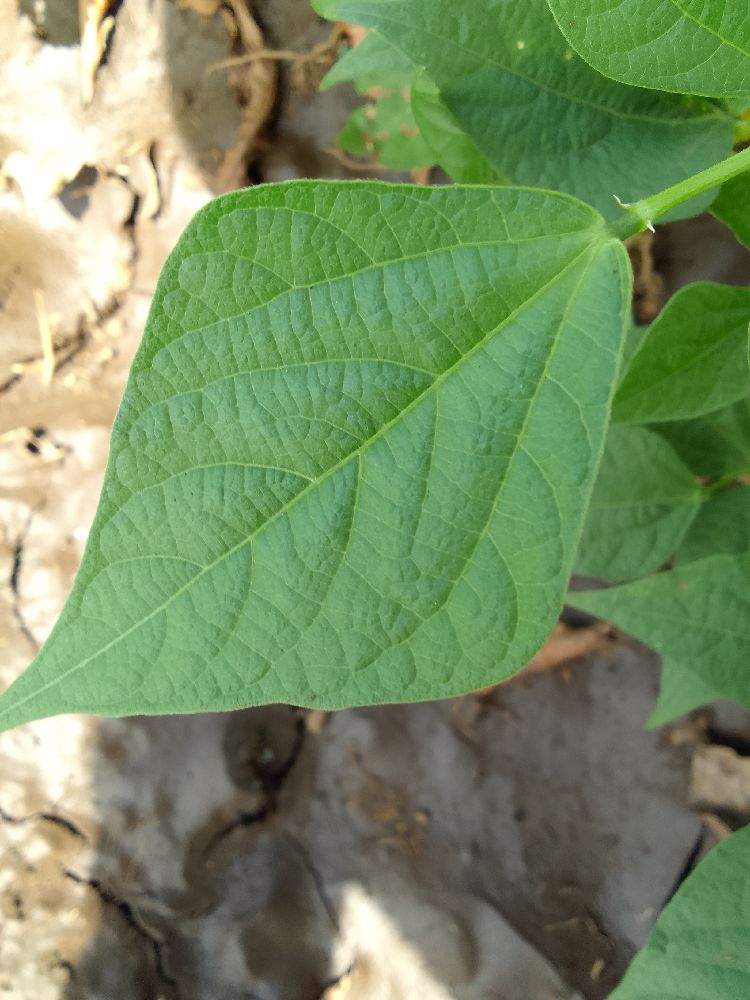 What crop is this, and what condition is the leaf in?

common bean, healthy
